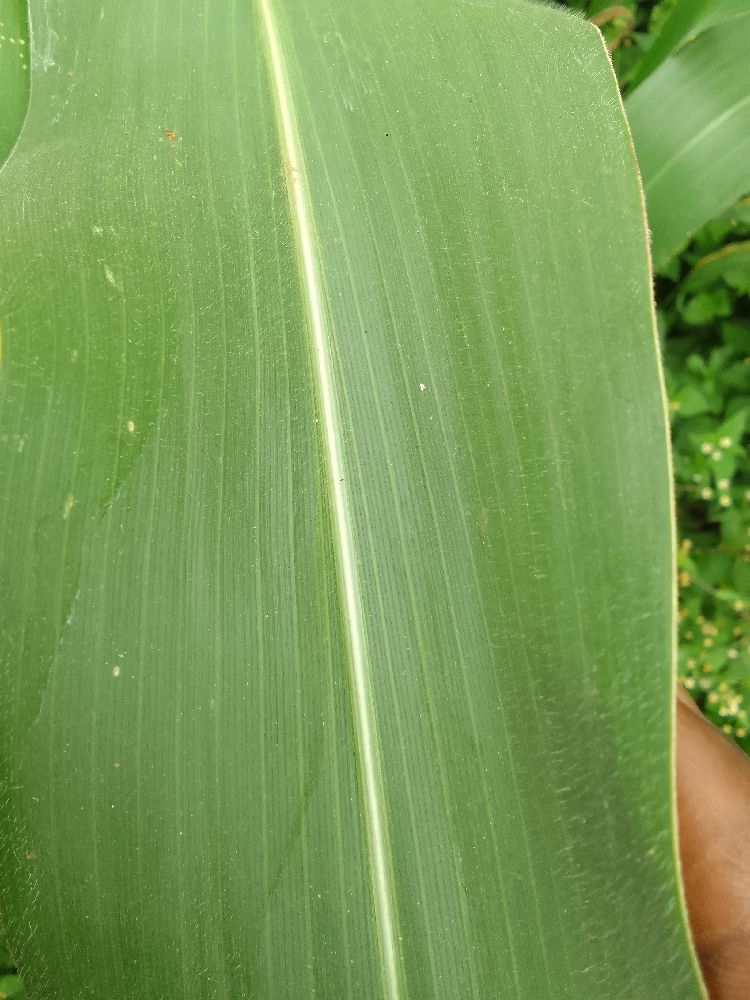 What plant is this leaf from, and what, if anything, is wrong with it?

maize, healthy
